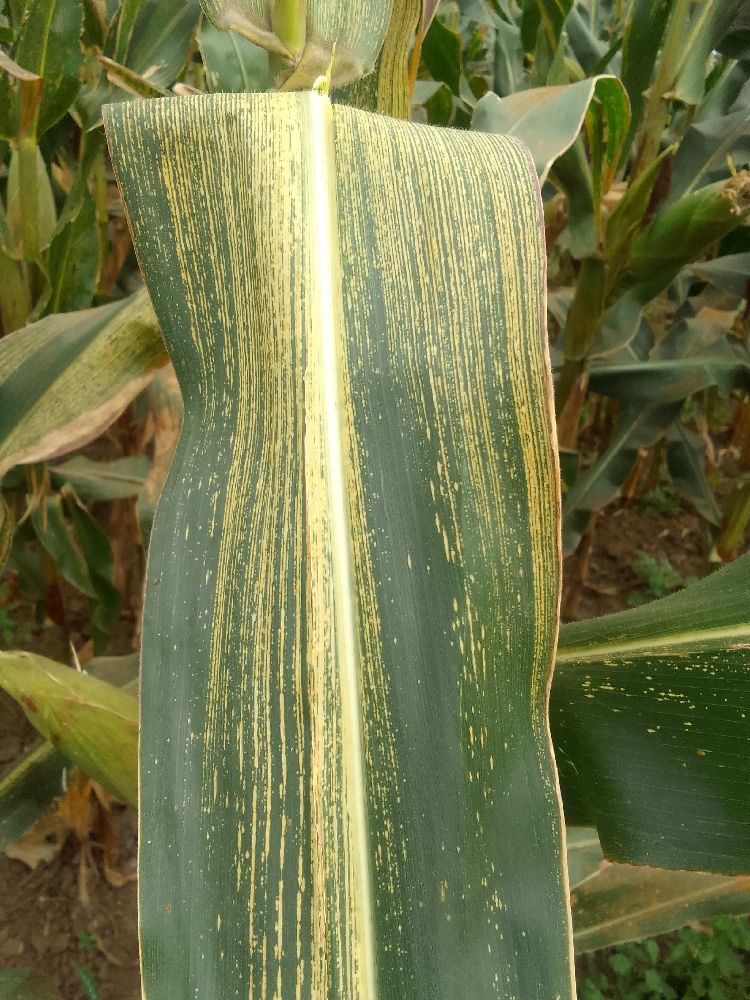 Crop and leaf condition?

maize, maize streak virus
